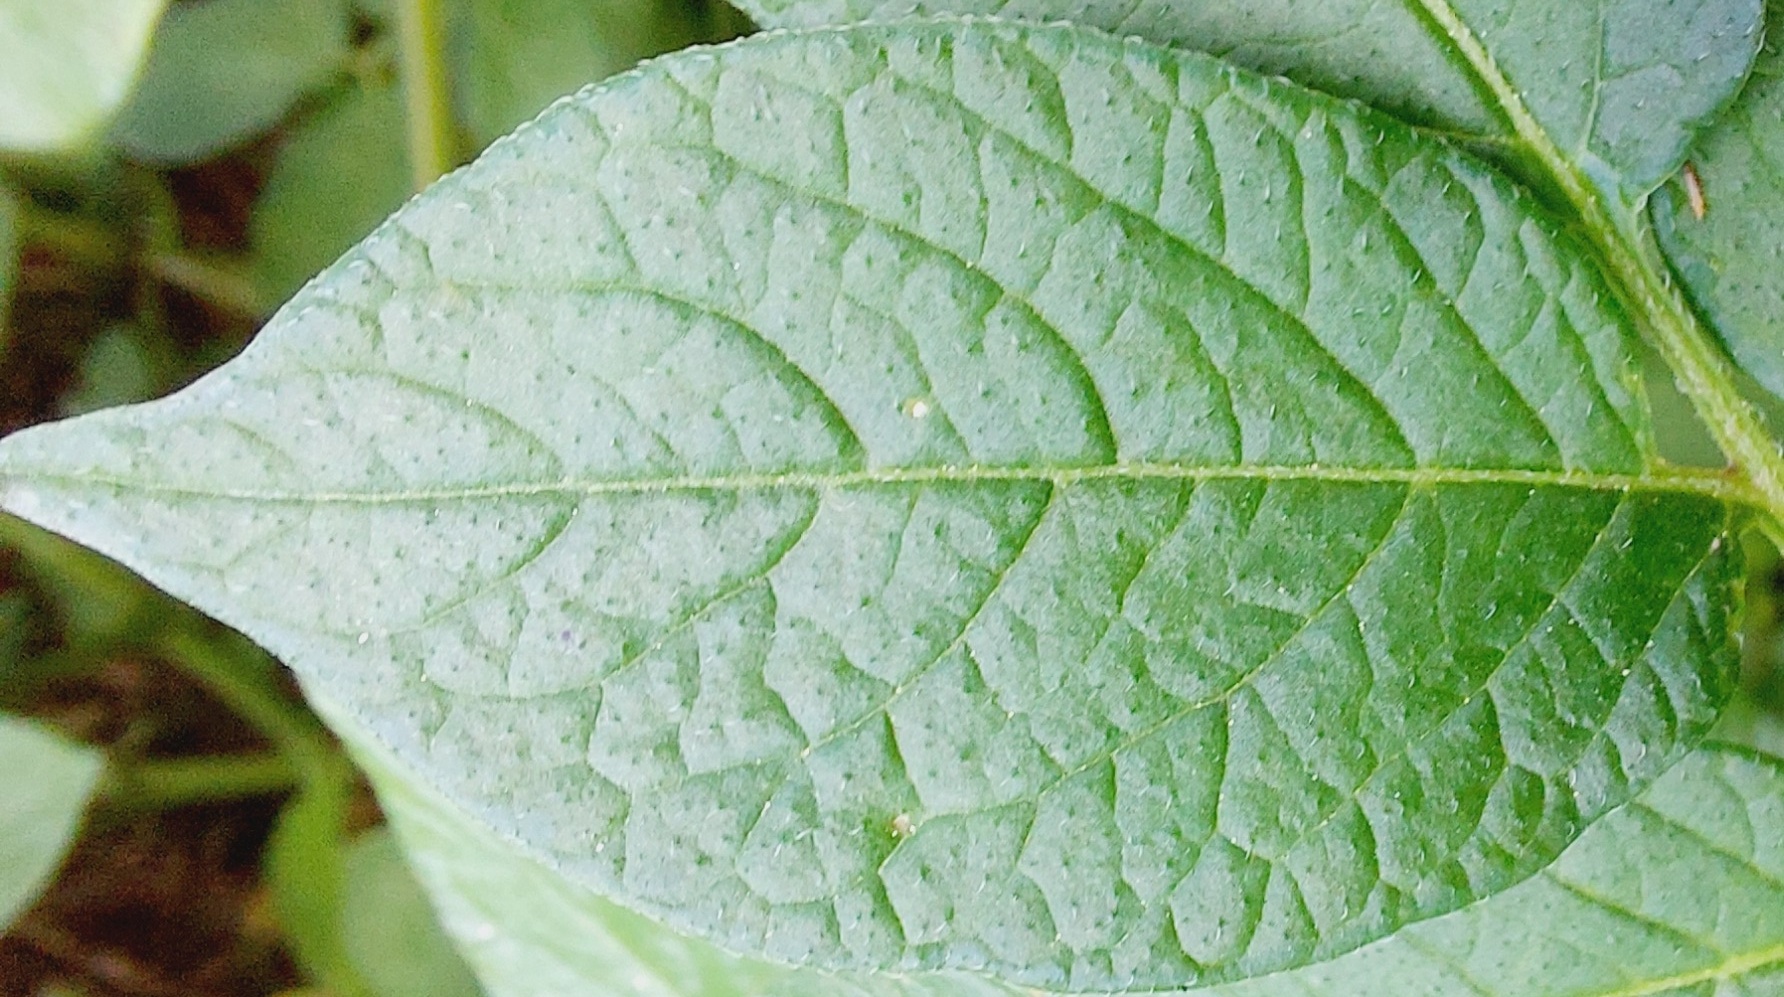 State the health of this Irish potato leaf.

healthy
